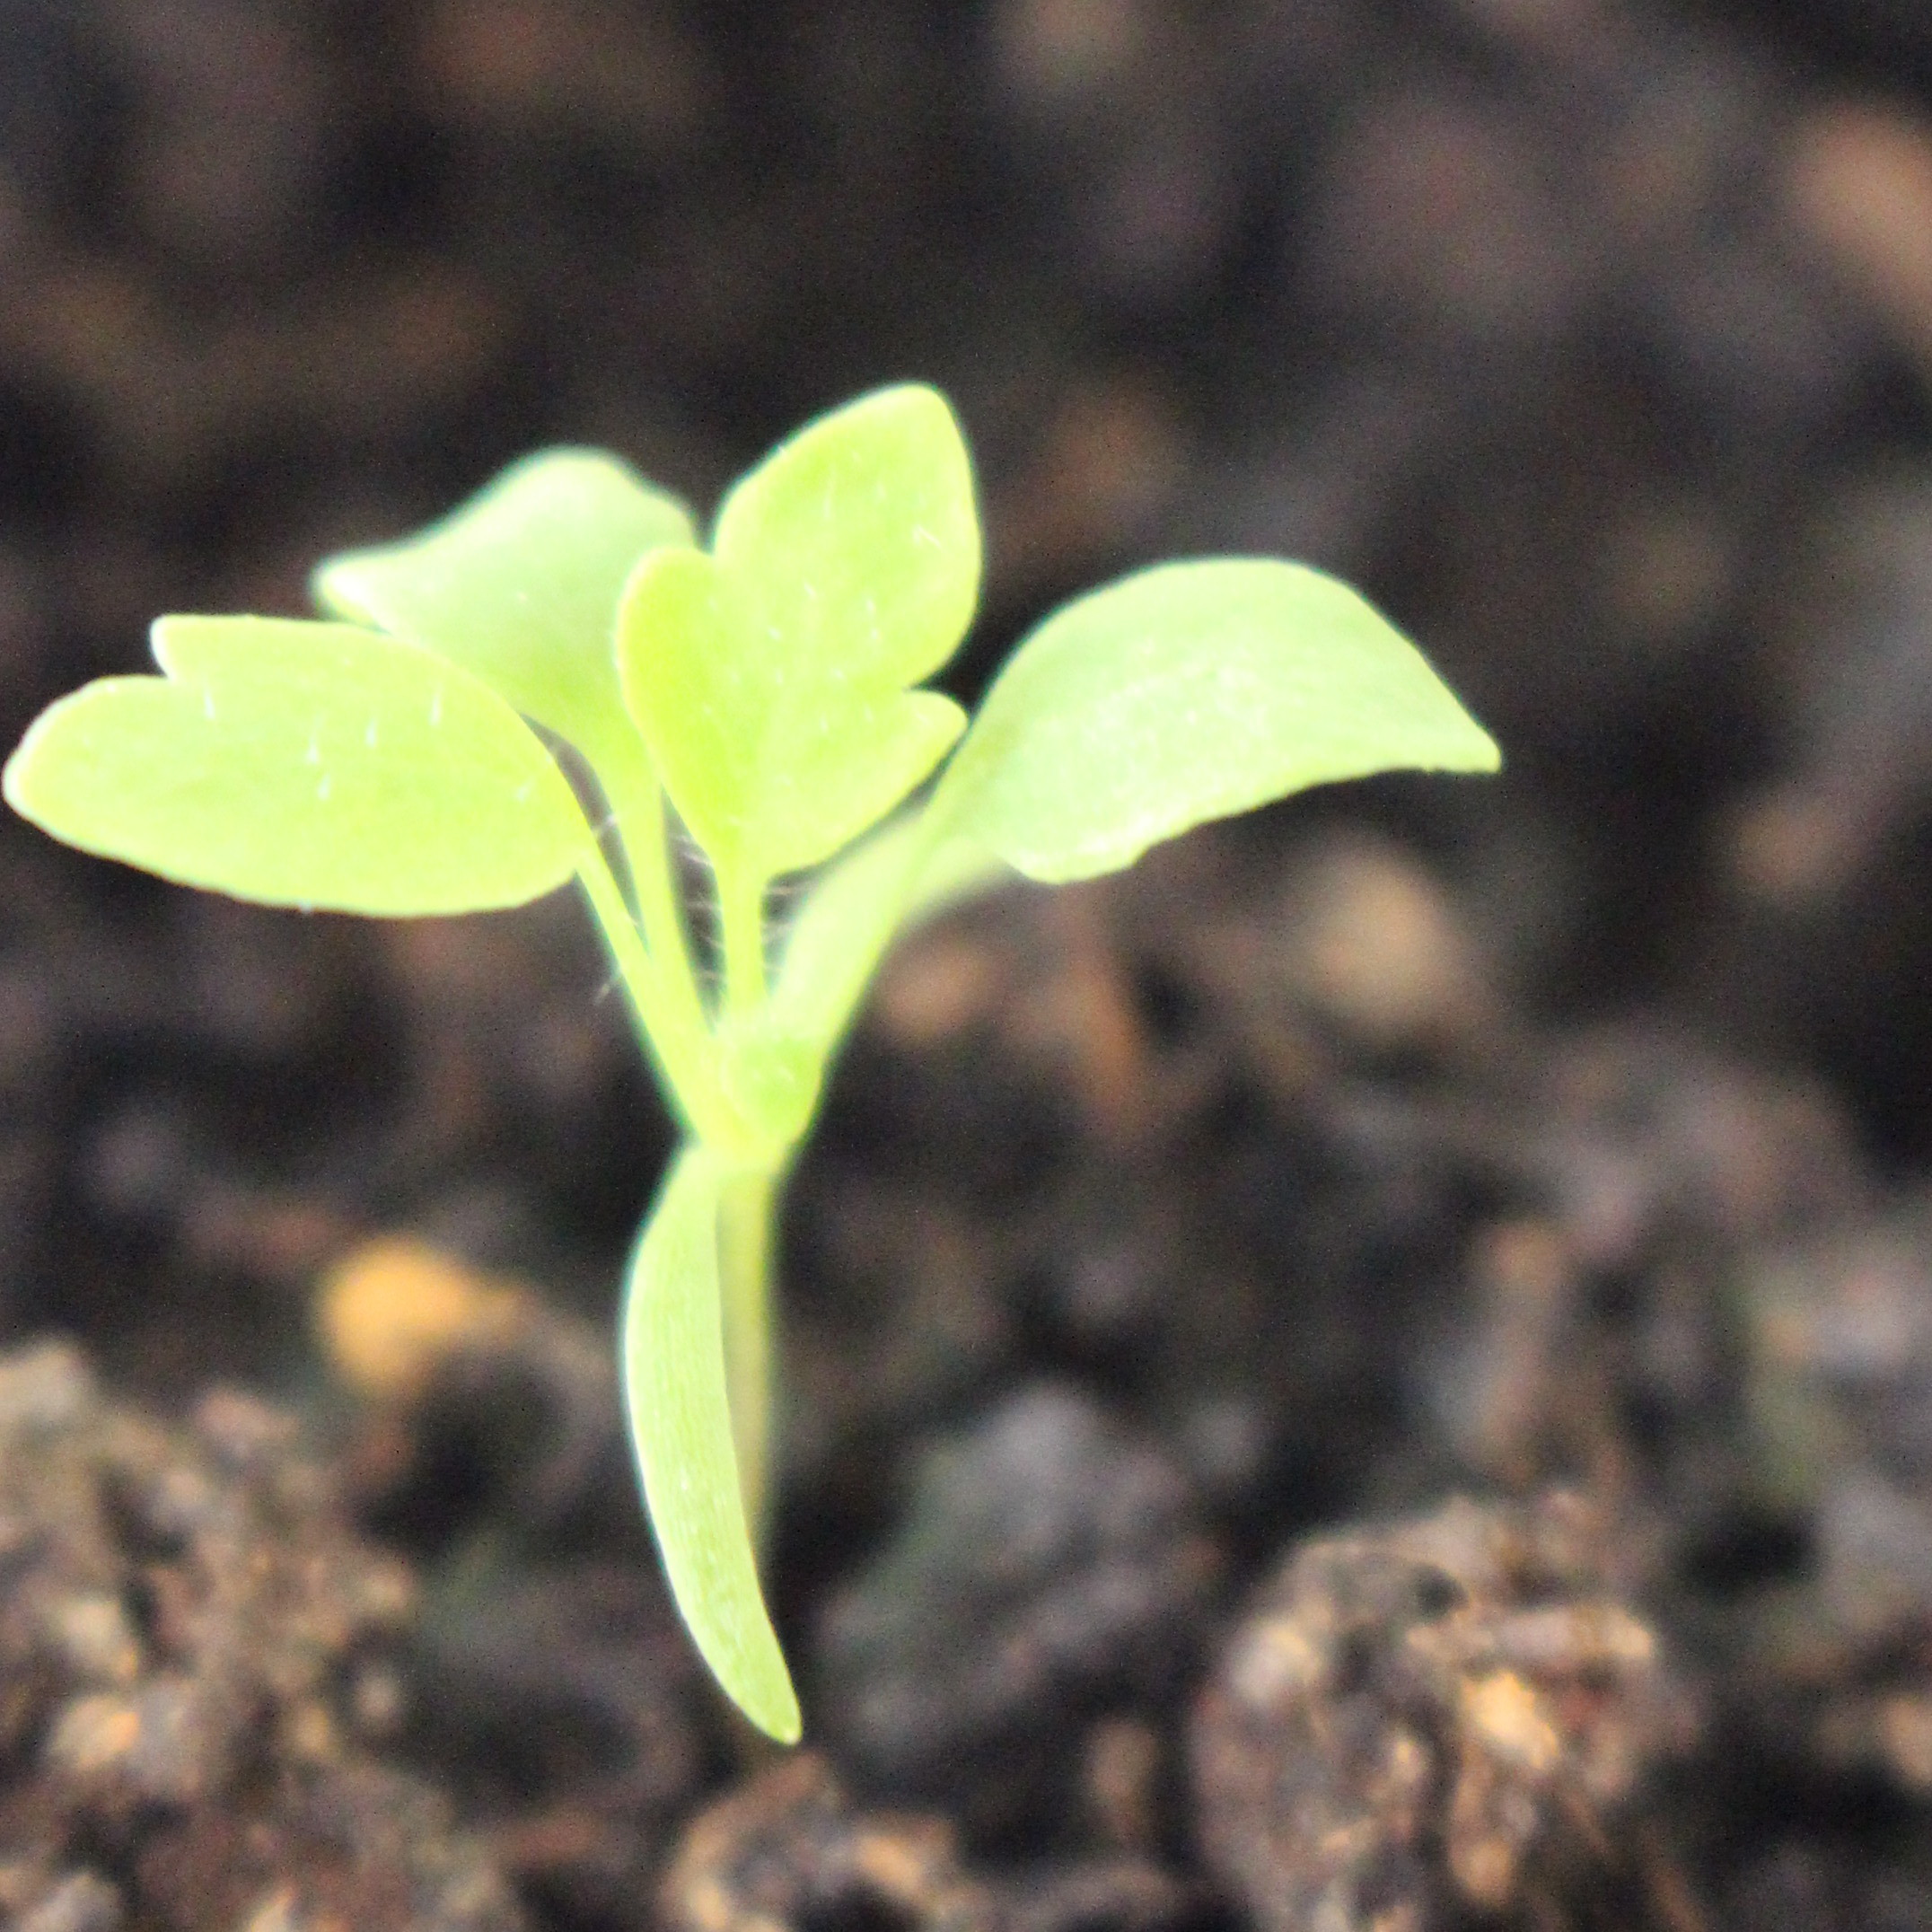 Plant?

Papaver rhoeas
